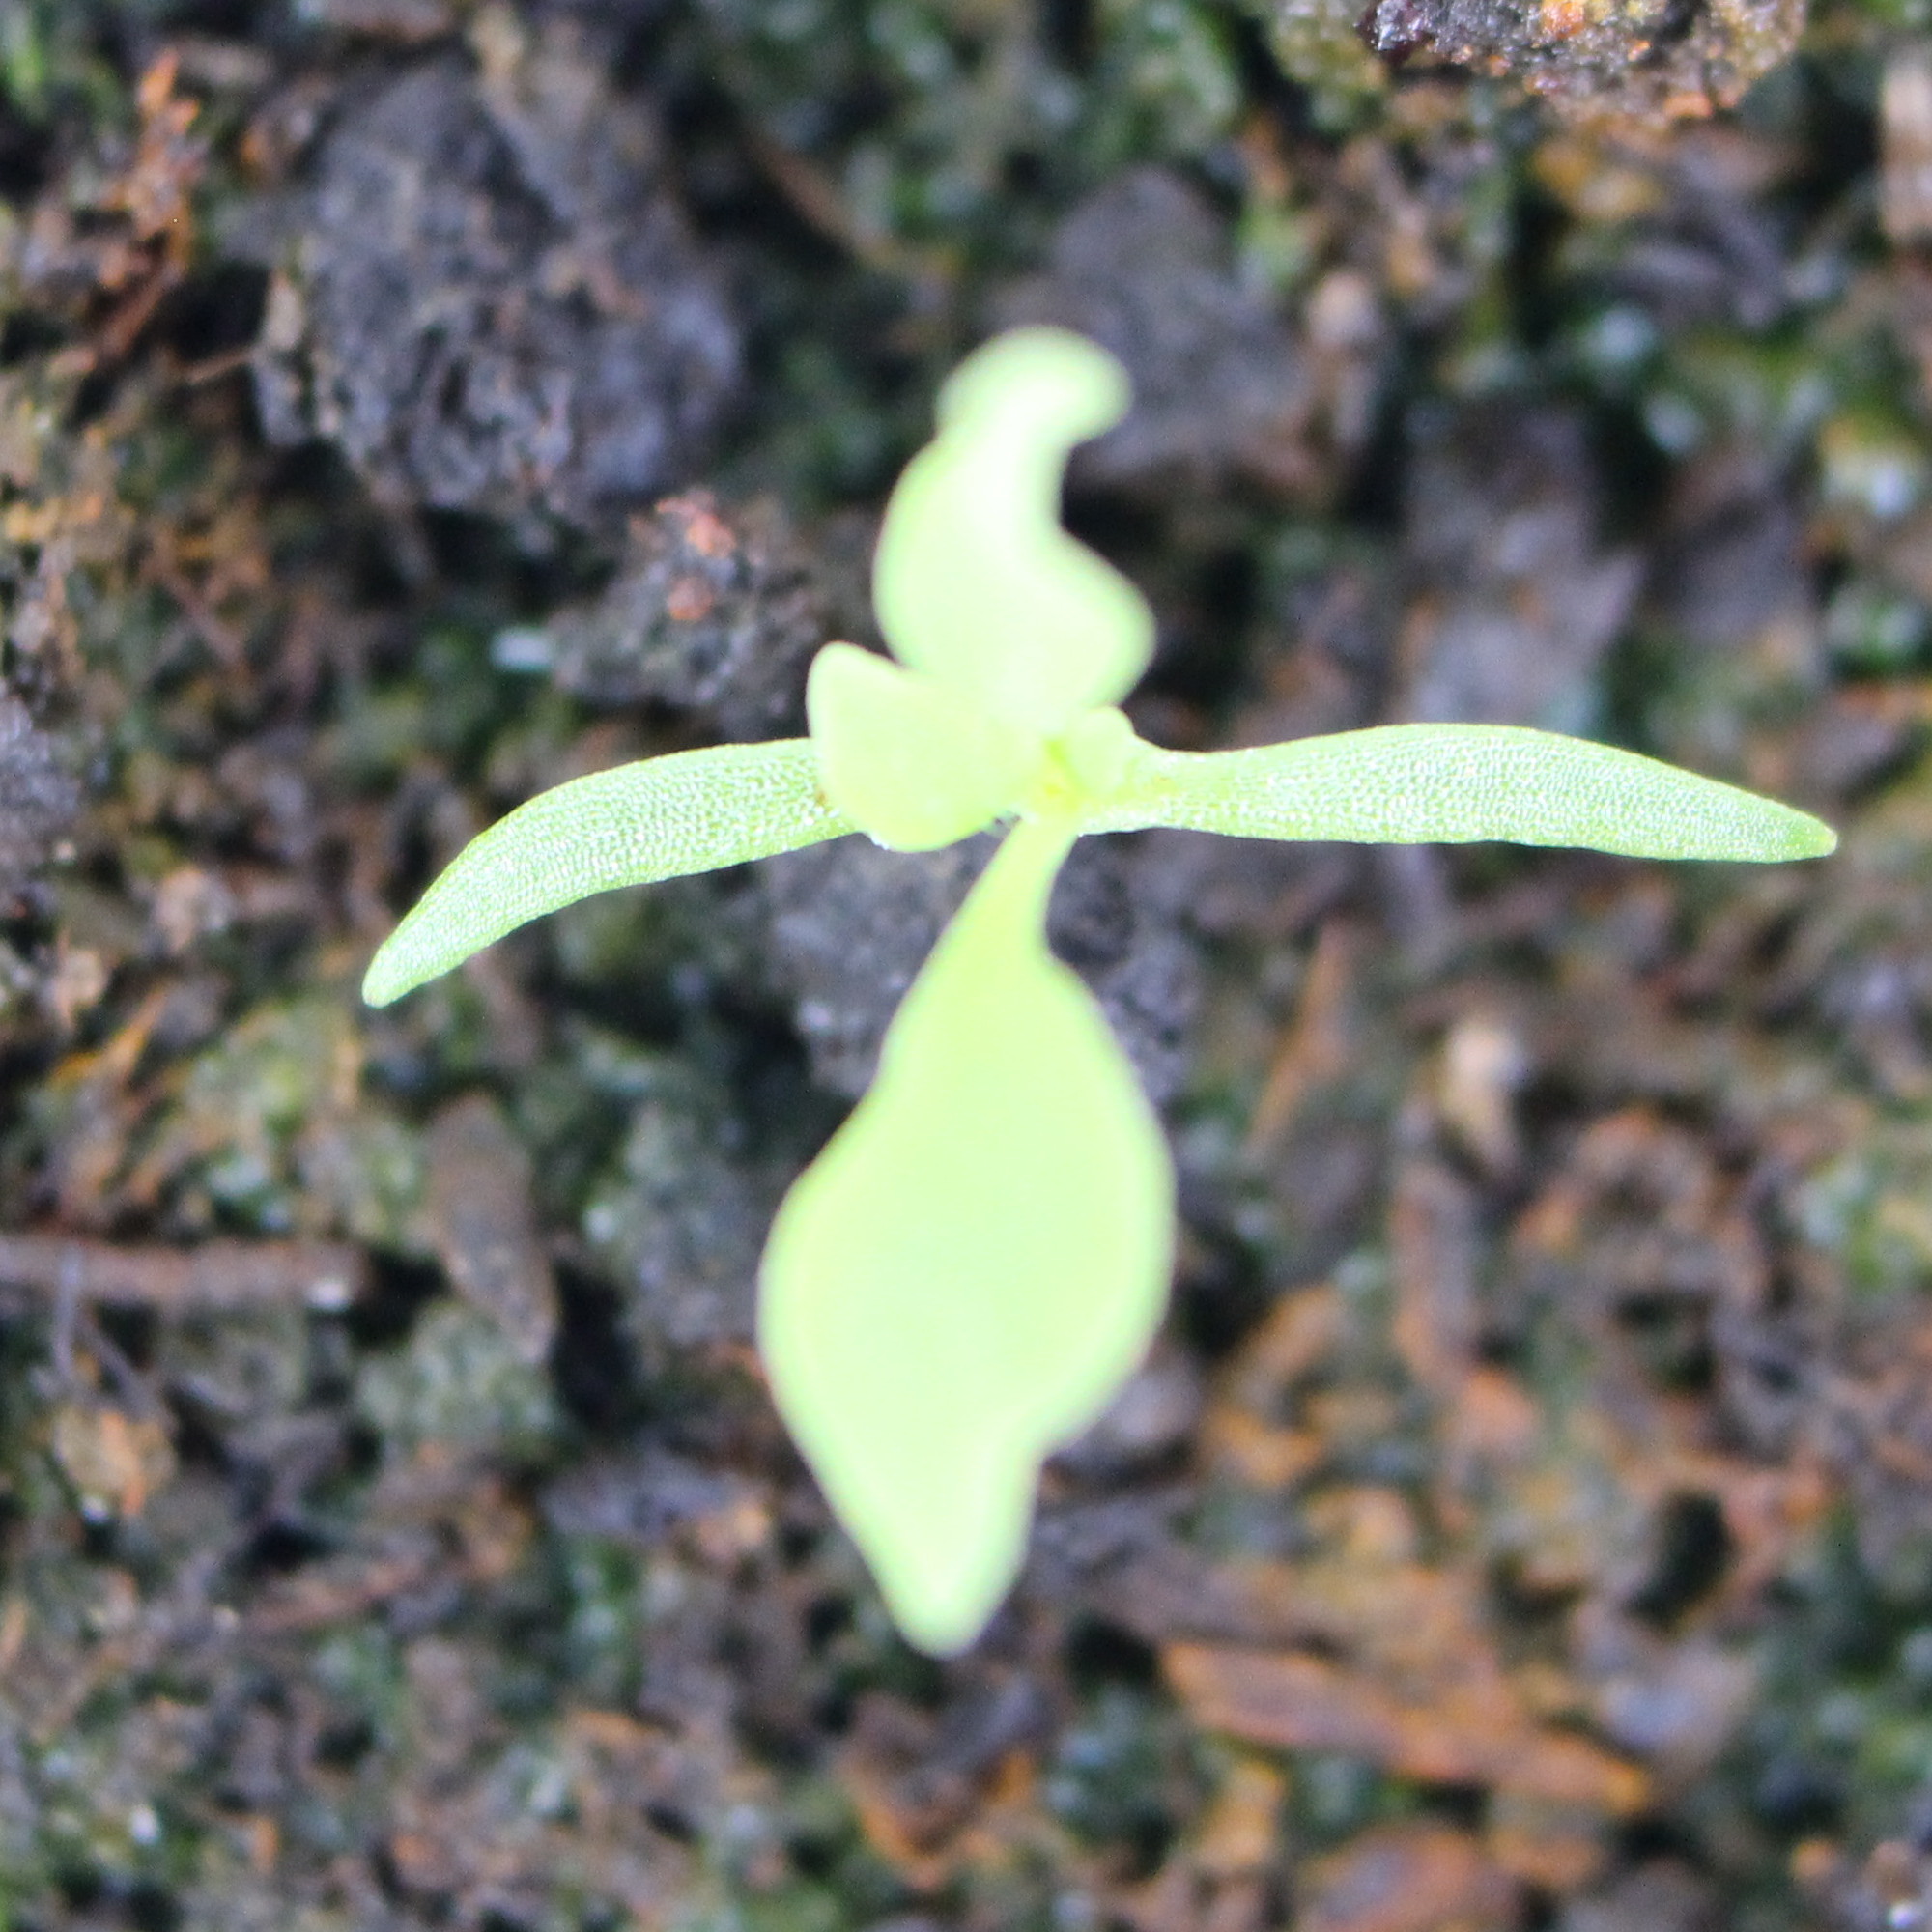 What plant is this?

Papaver rhoeas
